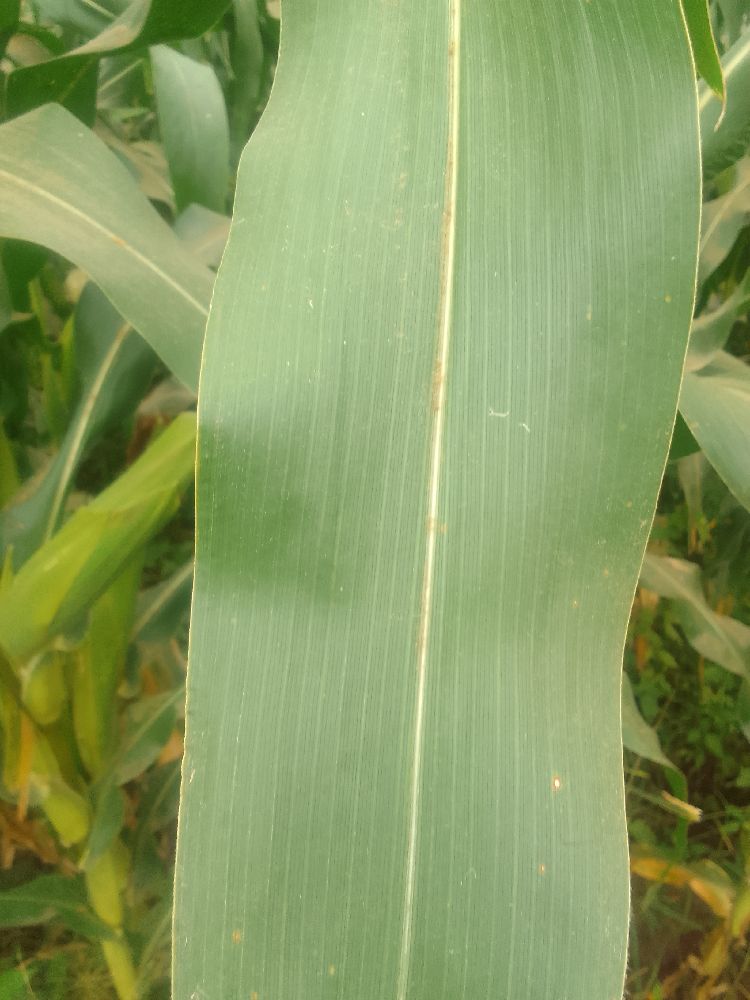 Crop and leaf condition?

maize, healthy
